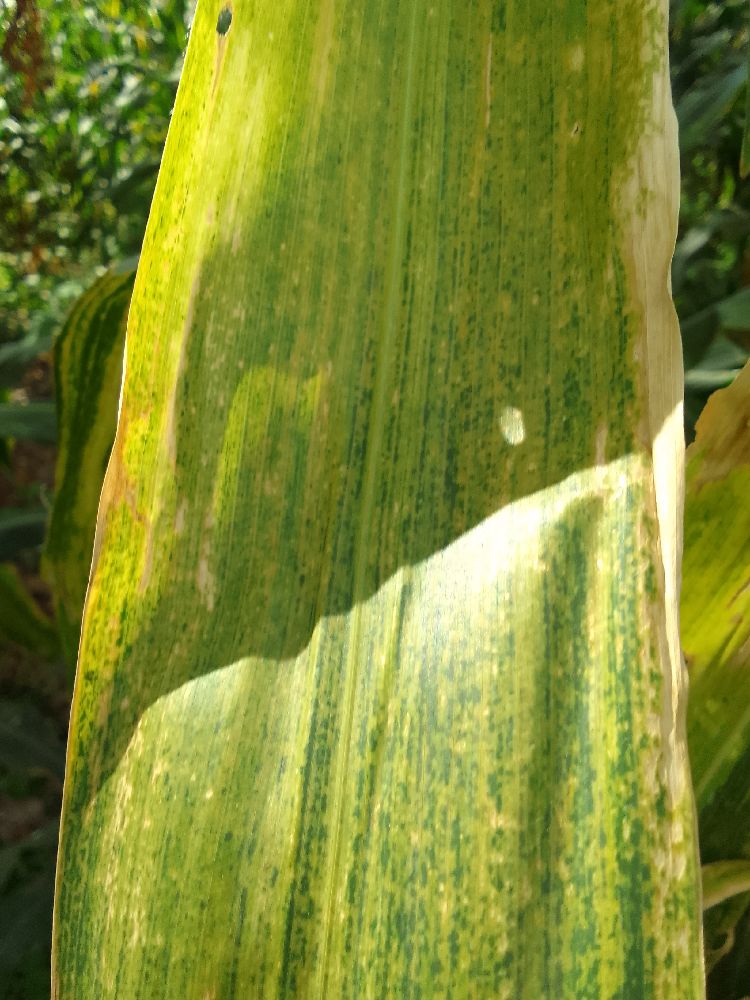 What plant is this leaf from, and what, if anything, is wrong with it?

maize, maize lethal necrosis
